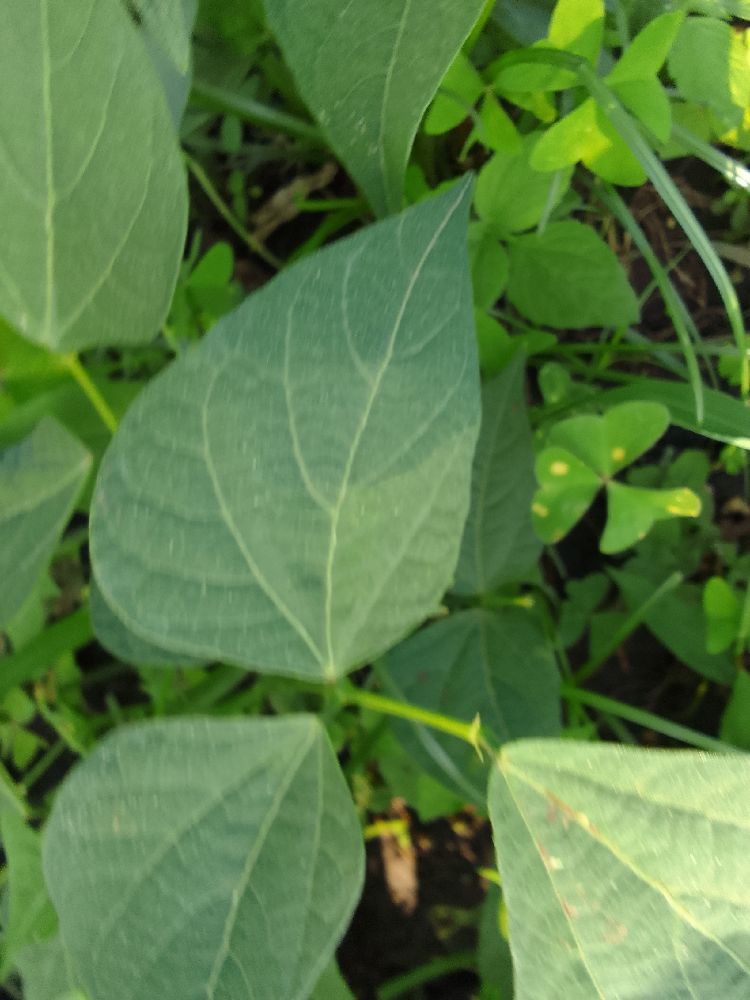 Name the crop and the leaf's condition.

common bean, healthy
